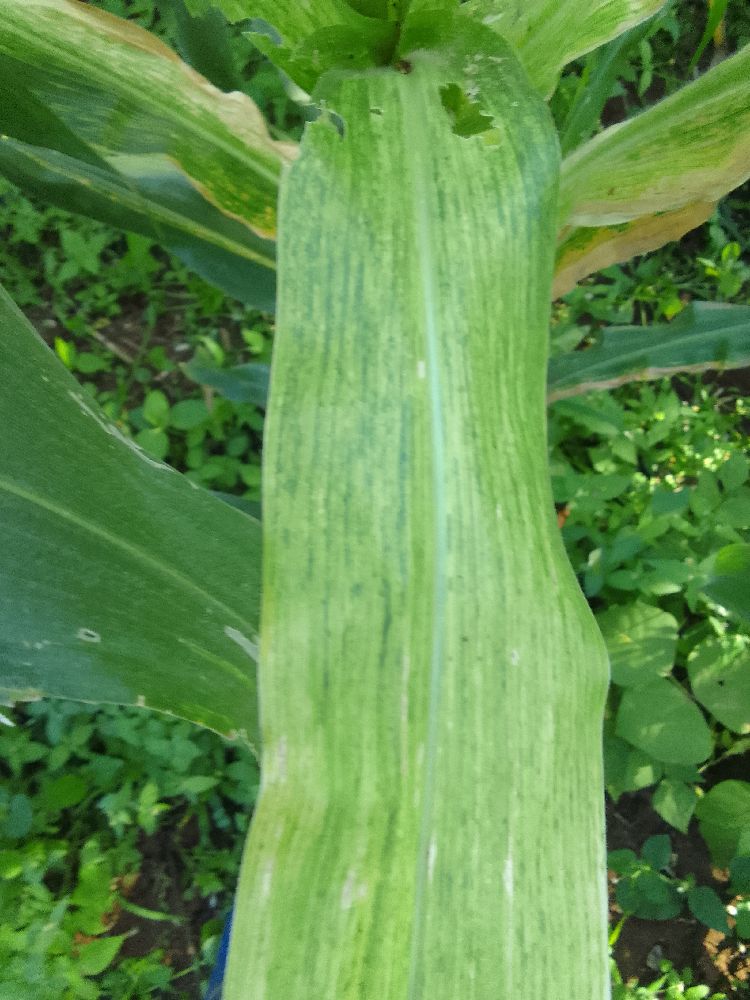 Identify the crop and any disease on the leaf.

maize, maize lethal necrosis
